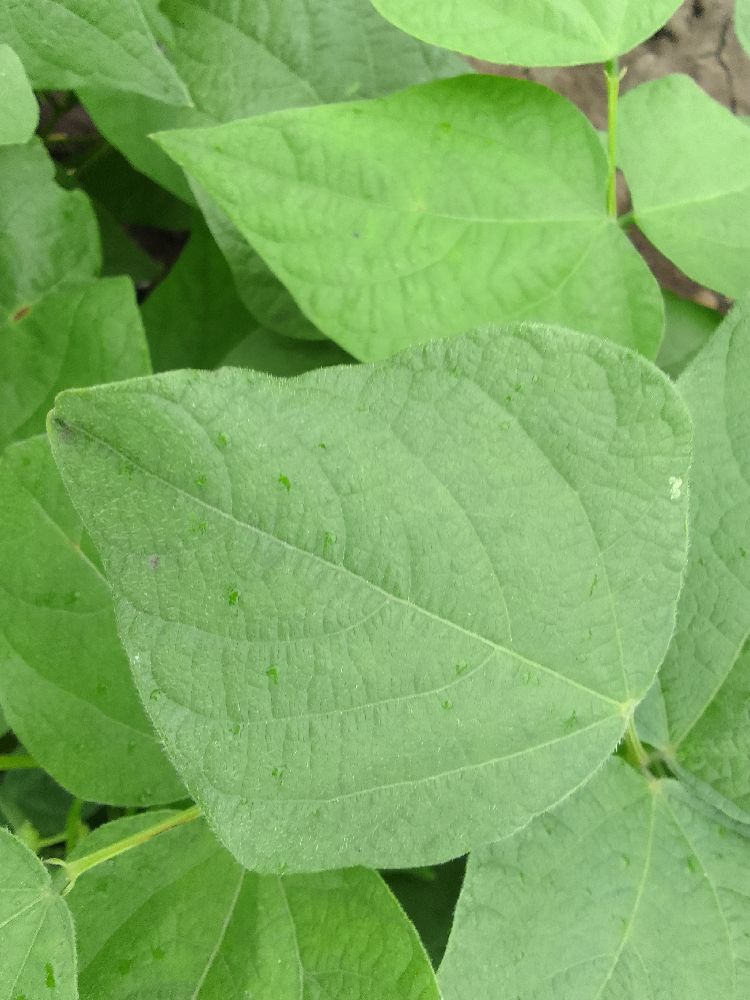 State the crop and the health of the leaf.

common bean, healthy
